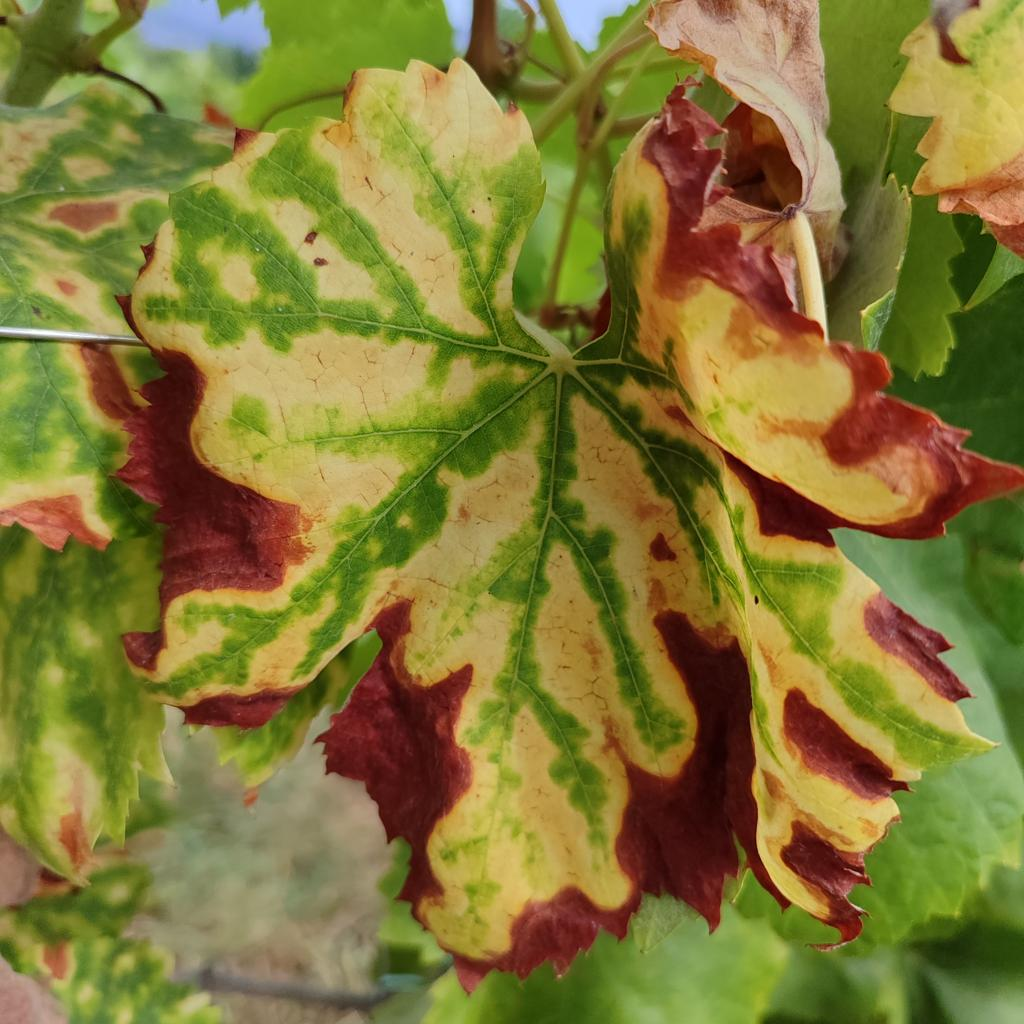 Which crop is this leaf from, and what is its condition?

grapevine, esca complex
